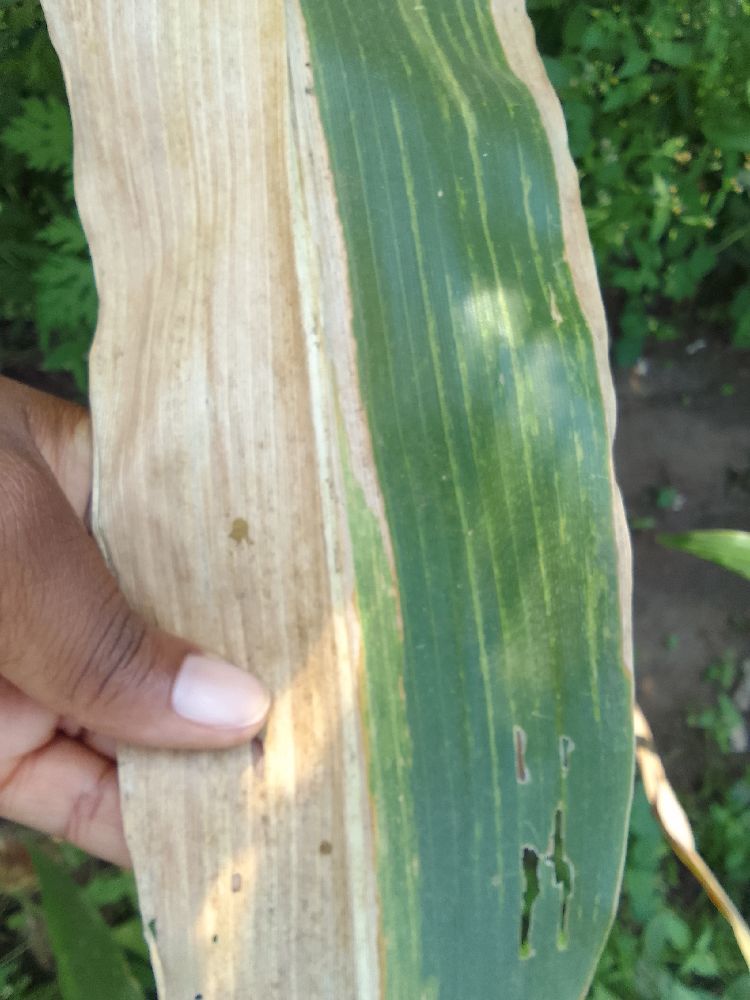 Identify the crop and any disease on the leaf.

maize, maize lethal necrosis
